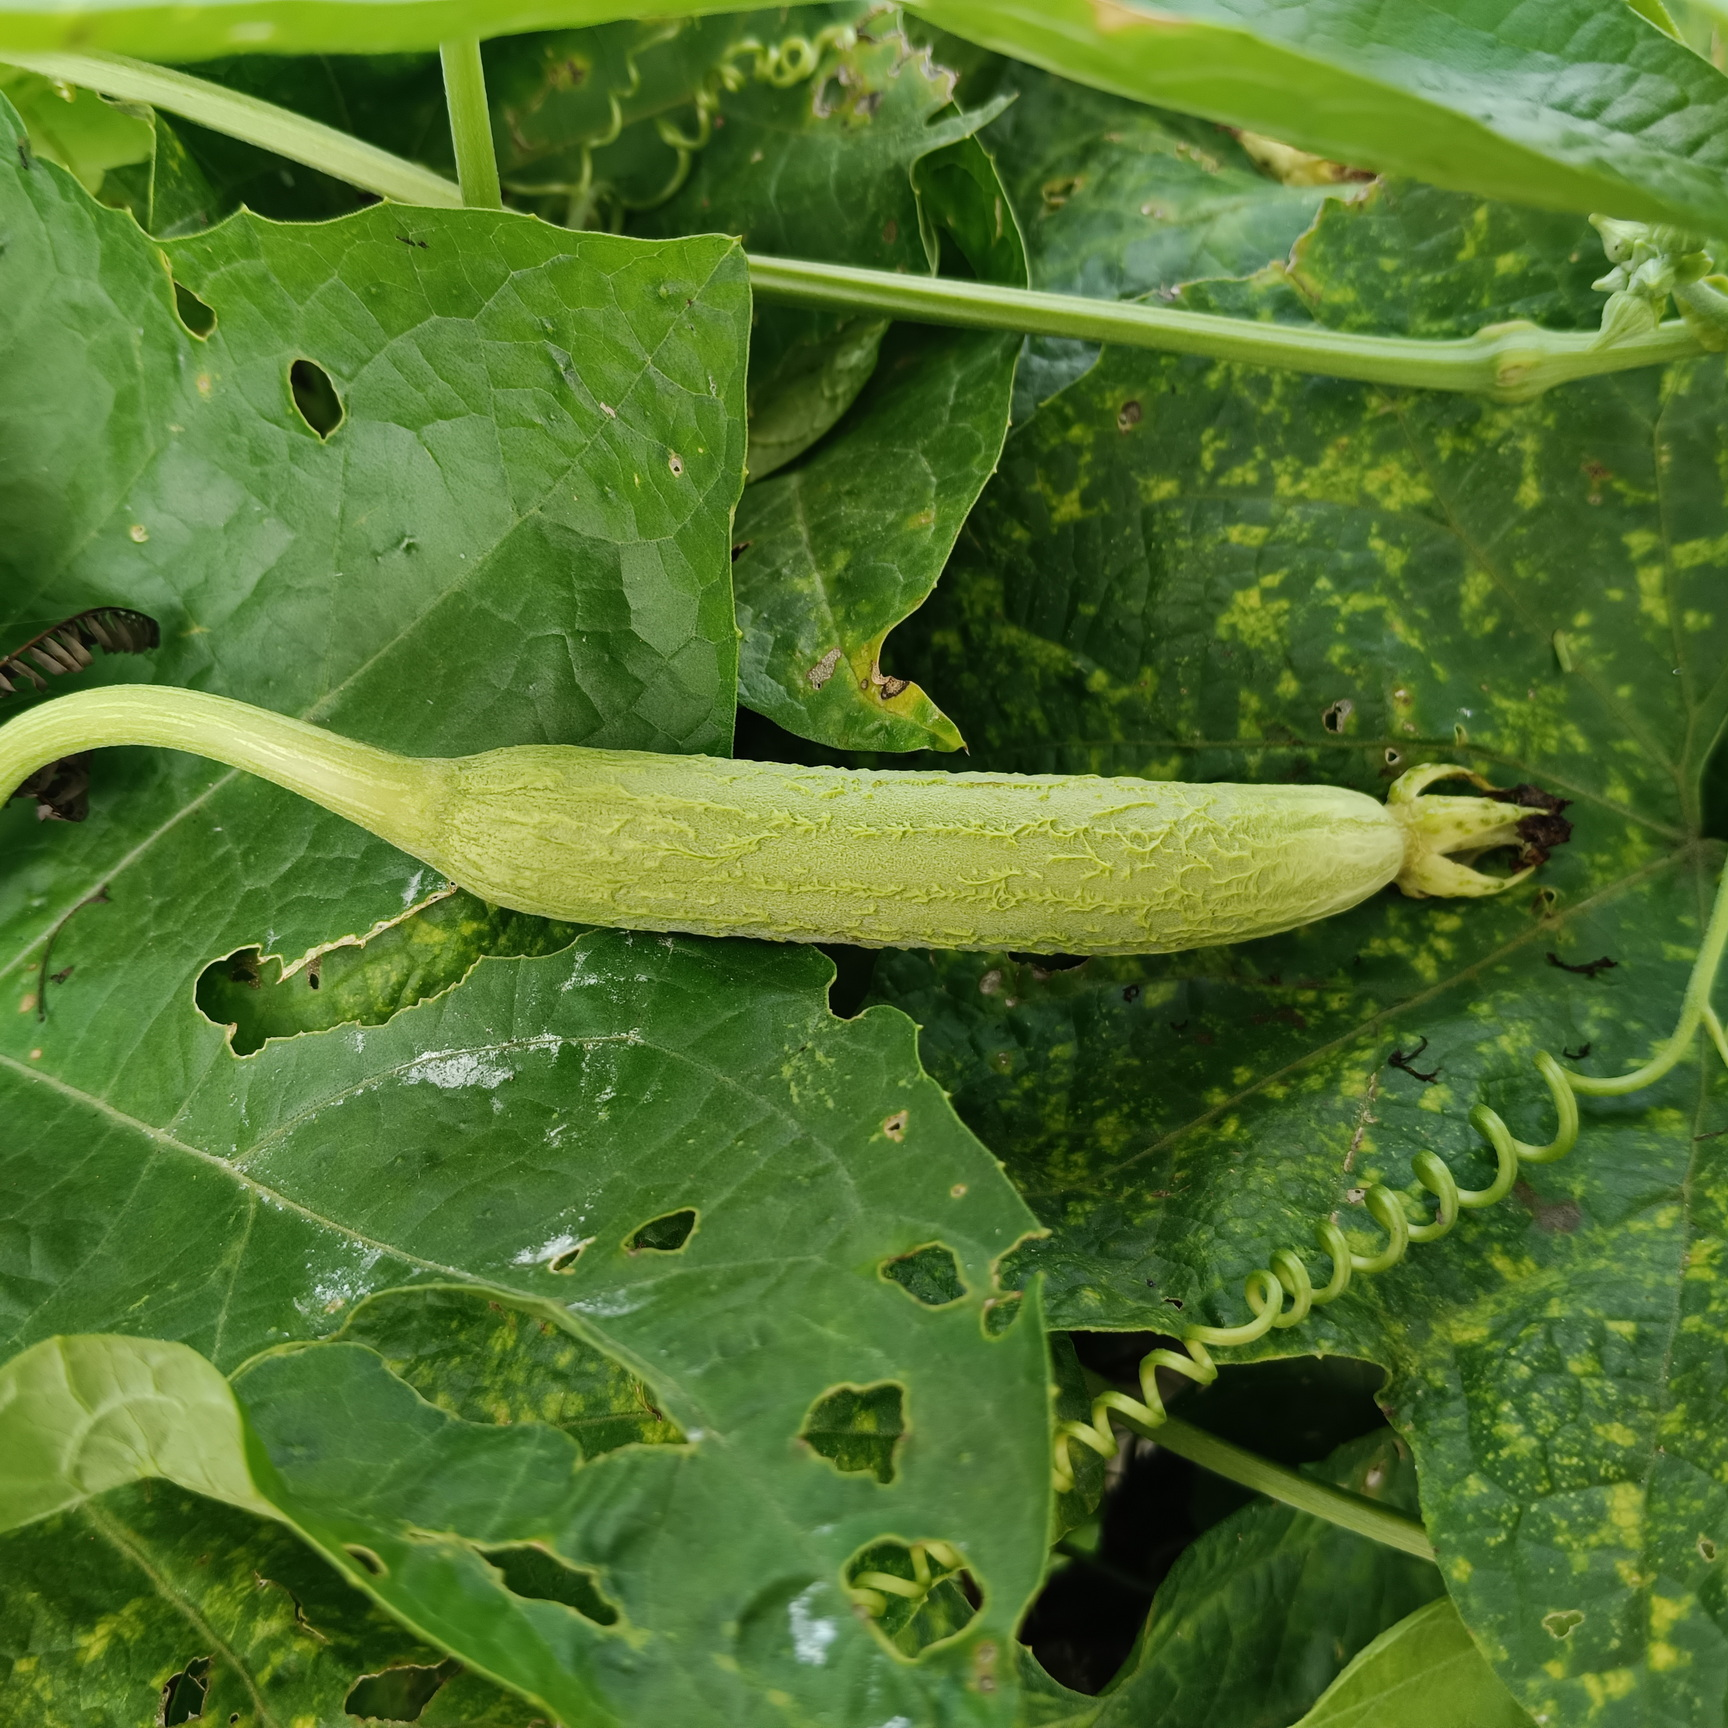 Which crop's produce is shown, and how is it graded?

luffa, fresh
